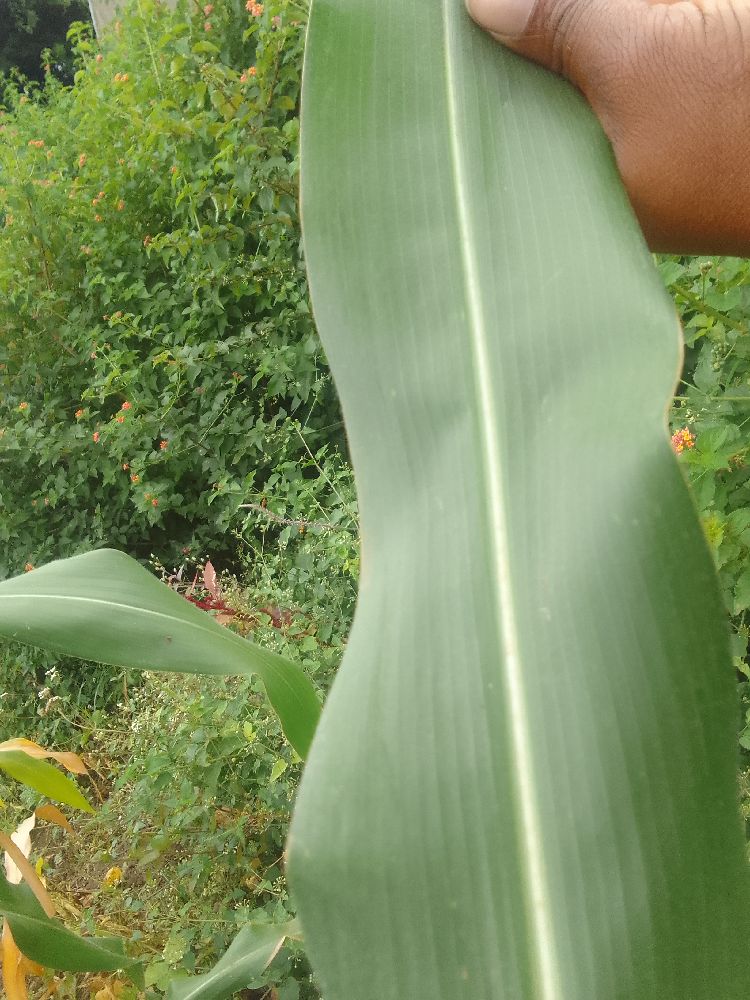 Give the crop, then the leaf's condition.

maize, healthy
